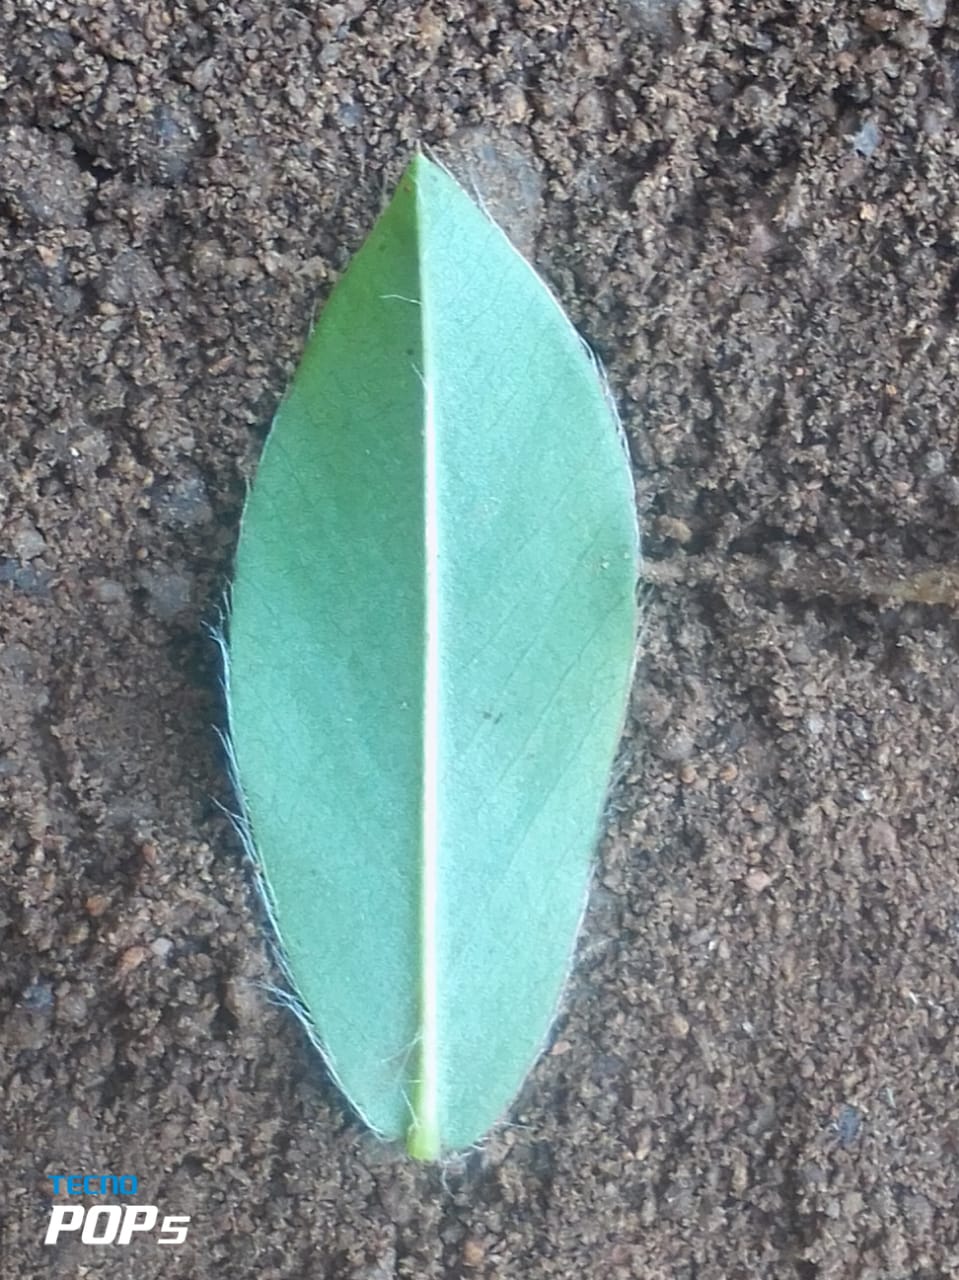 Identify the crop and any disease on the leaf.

peanut, healthy leaves
